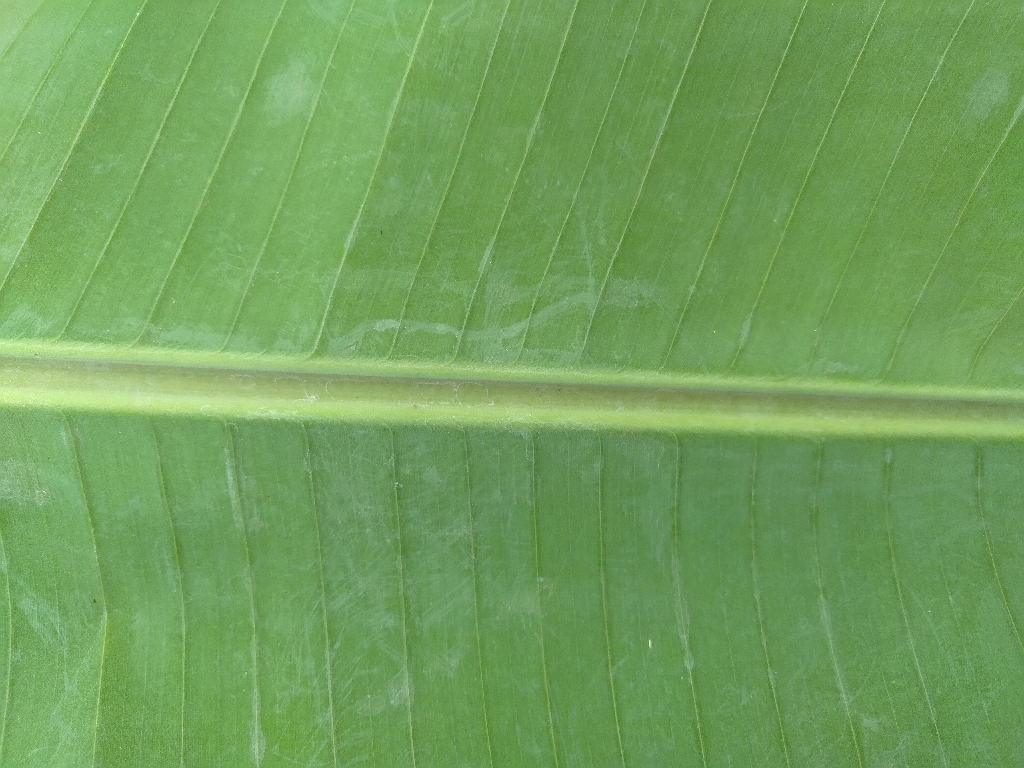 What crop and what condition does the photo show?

banana, healthy
